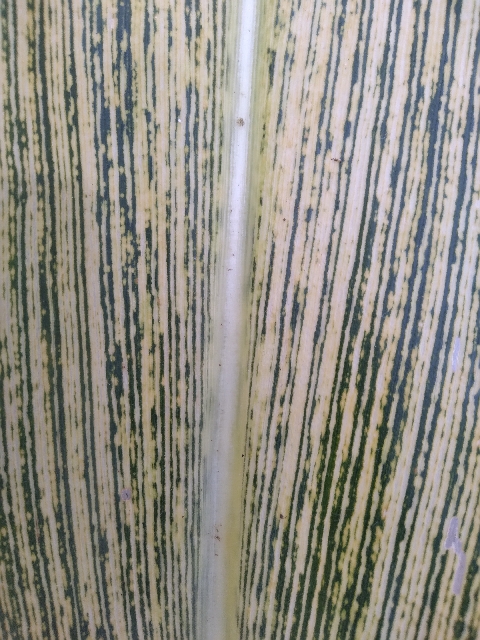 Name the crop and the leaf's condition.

maize, maize streak virus
